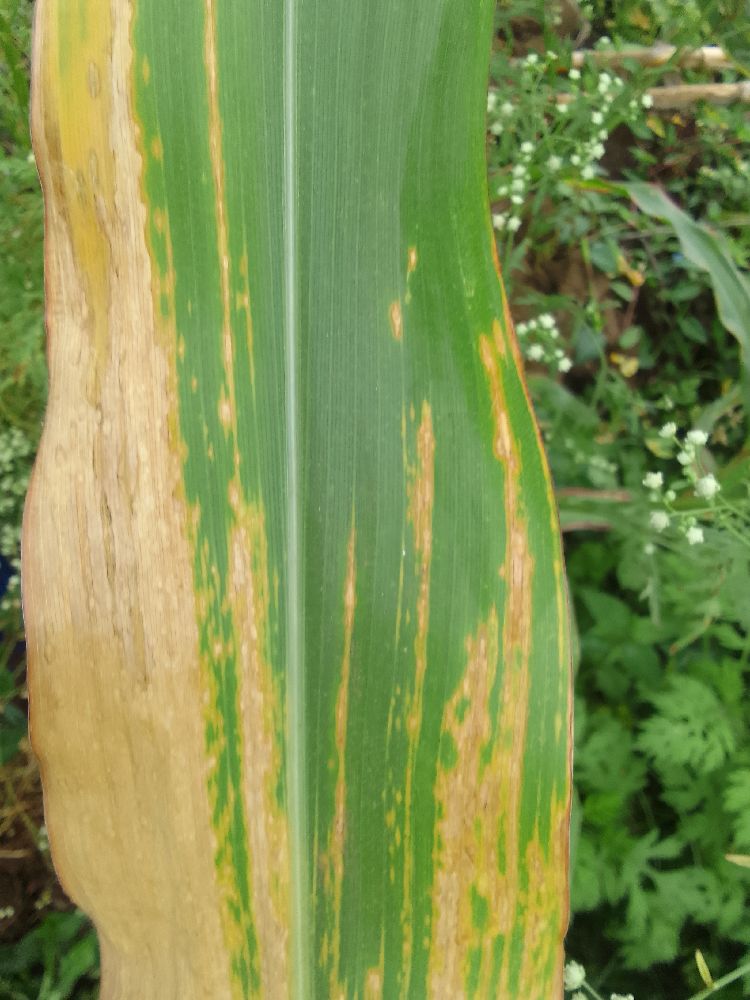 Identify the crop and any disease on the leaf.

maize, maize lethal necrosis
